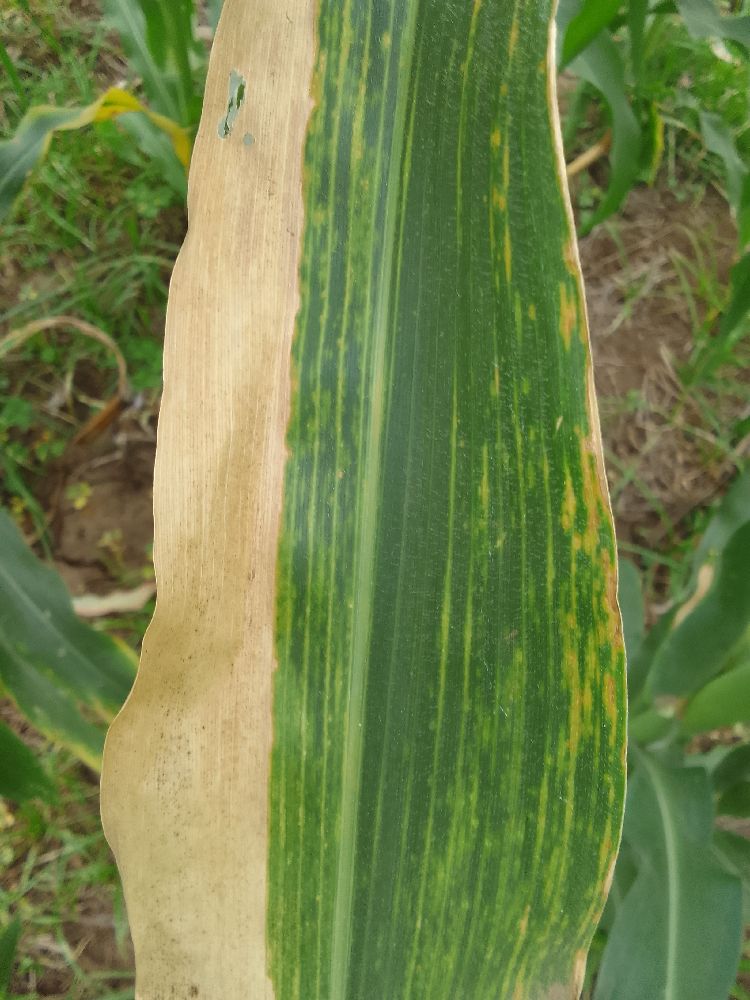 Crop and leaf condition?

maize, maize lethal necrosis
